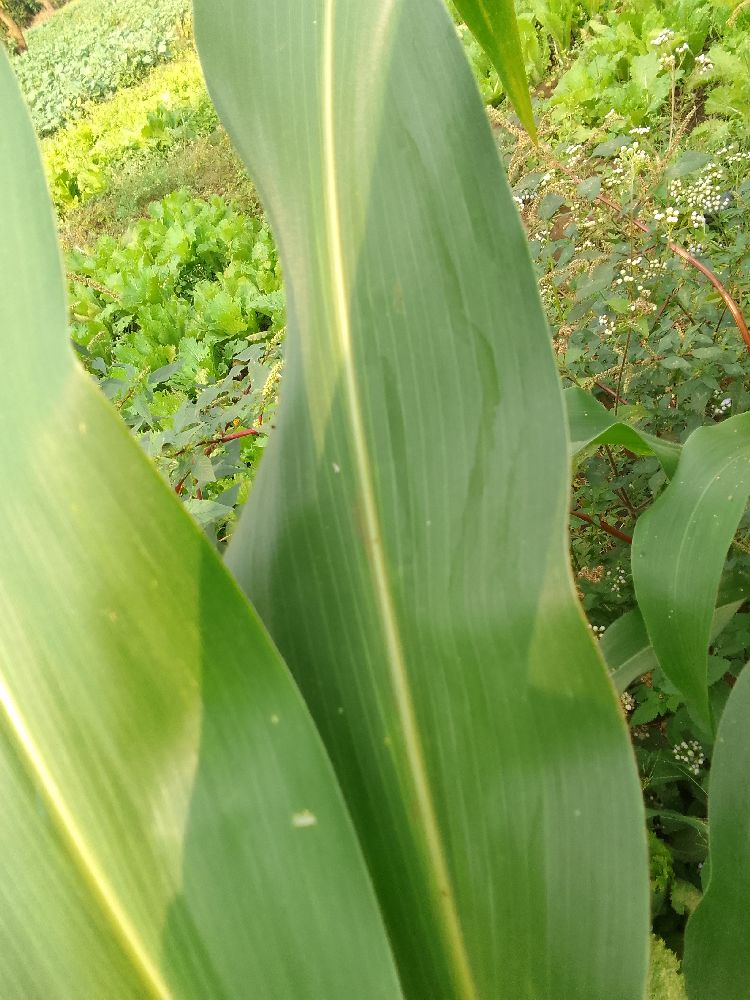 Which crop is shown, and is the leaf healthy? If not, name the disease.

maize, healthy
